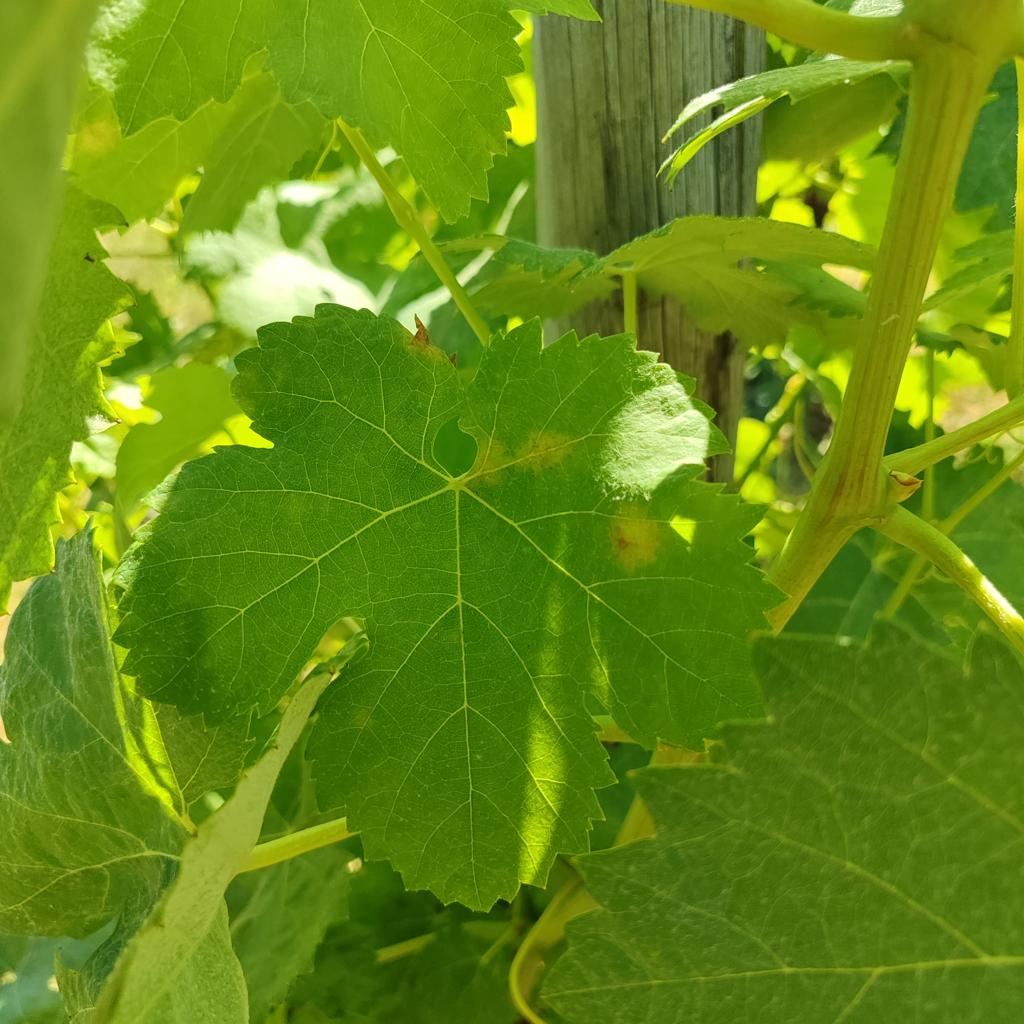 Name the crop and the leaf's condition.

grapevine, downy mildew
